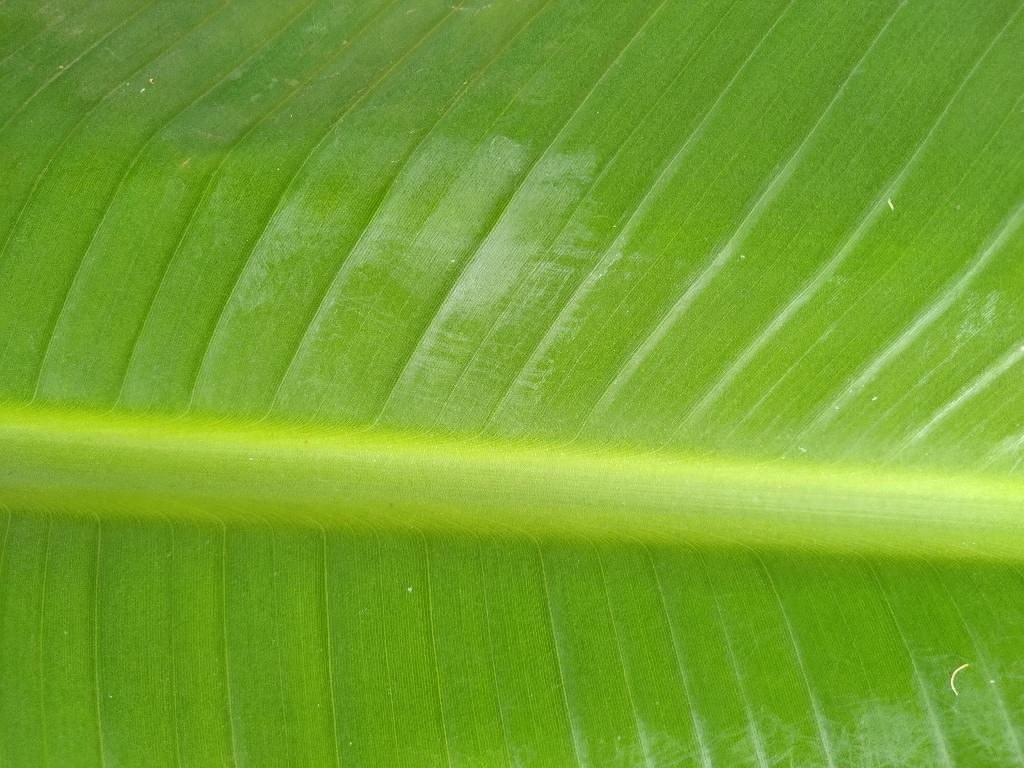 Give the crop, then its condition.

banana, healthy
